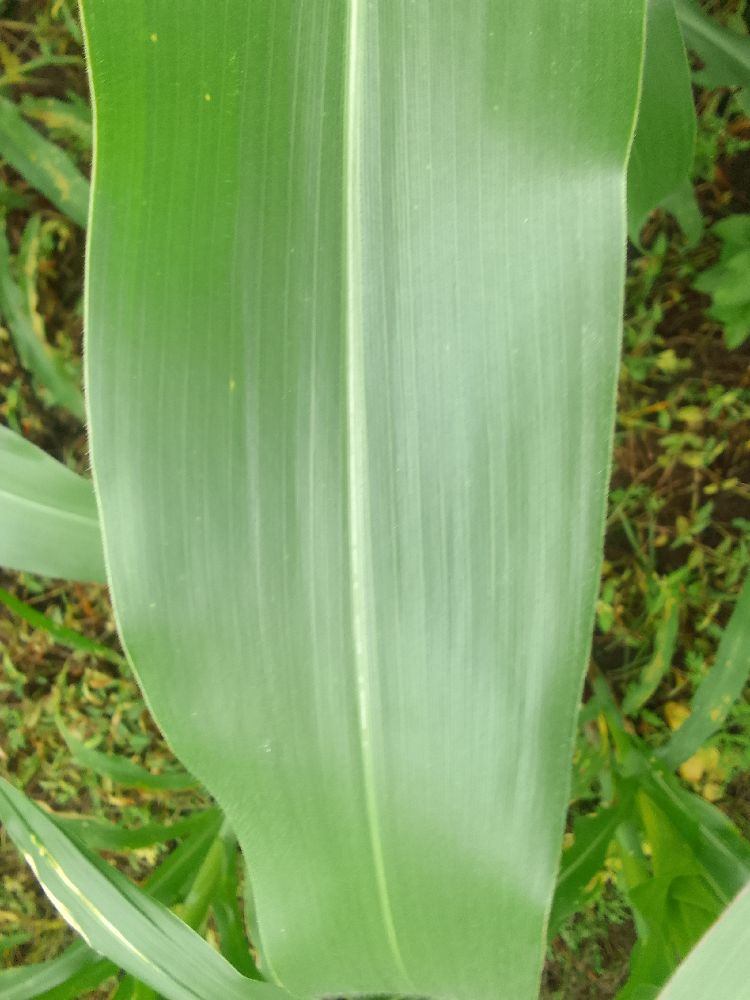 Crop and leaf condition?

maize, healthy
